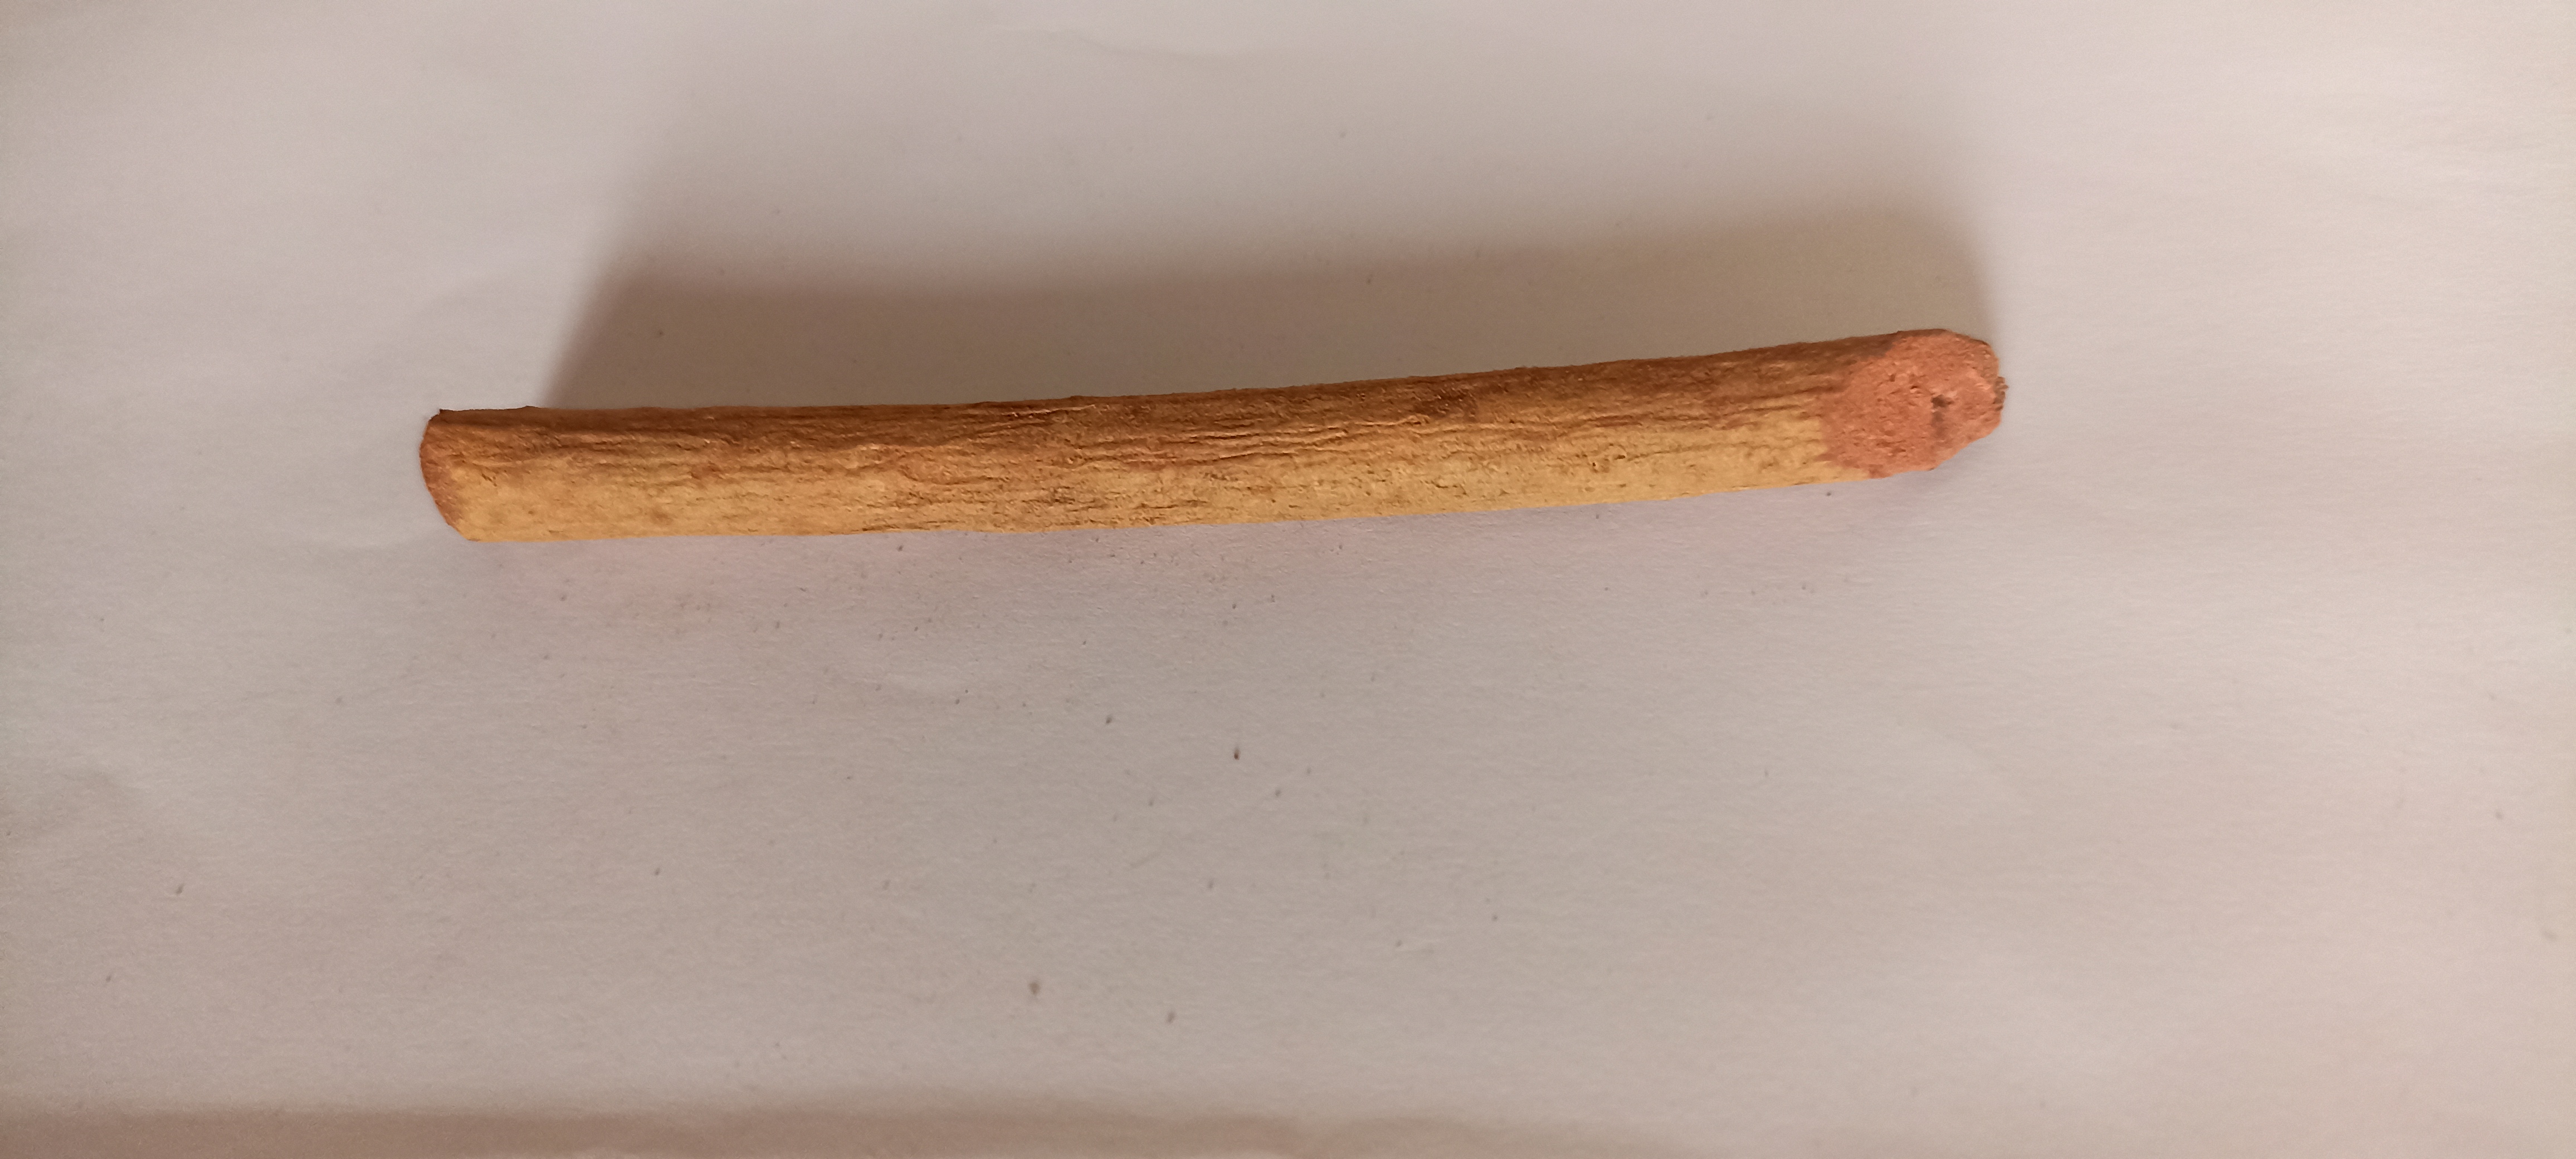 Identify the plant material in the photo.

manjistha
